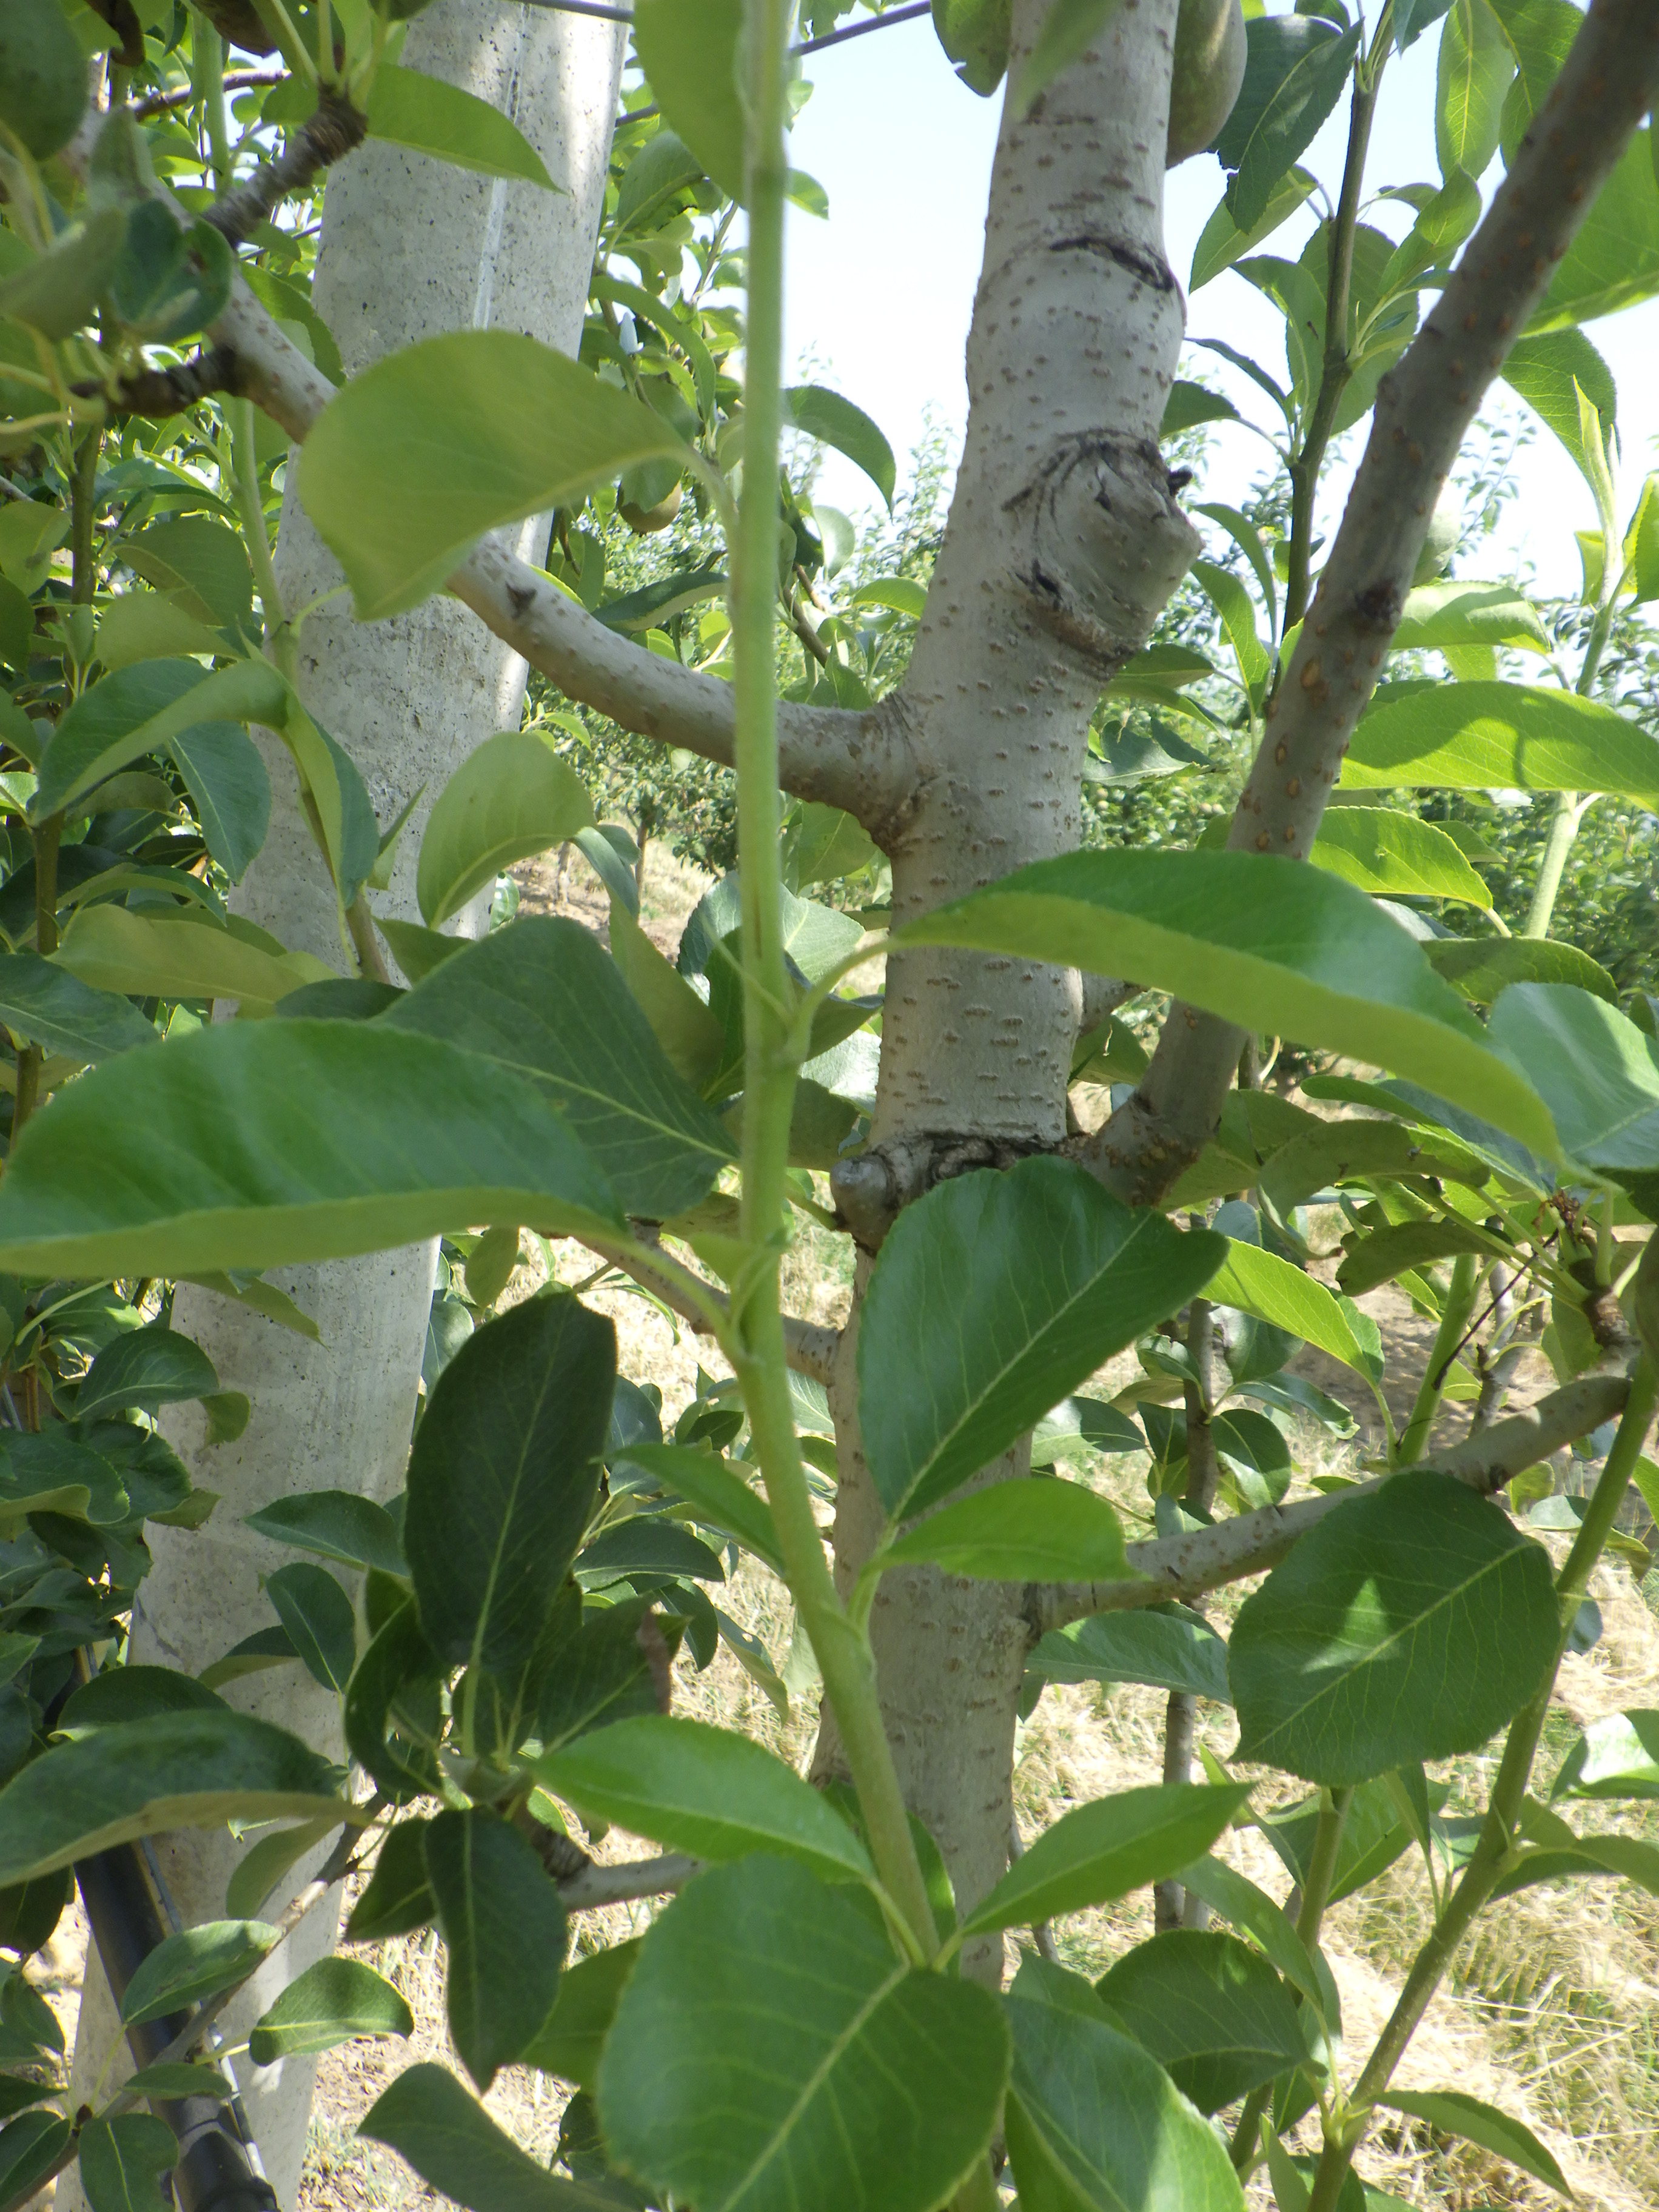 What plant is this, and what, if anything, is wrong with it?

pear, healthy
